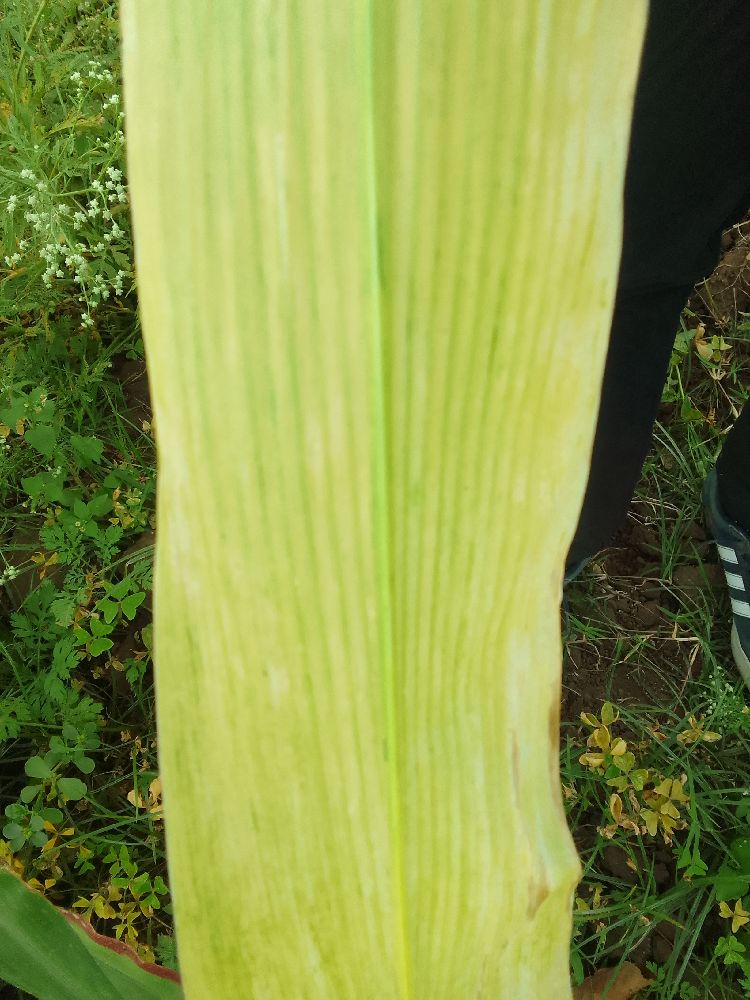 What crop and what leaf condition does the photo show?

maize, maize lethal necrosis
